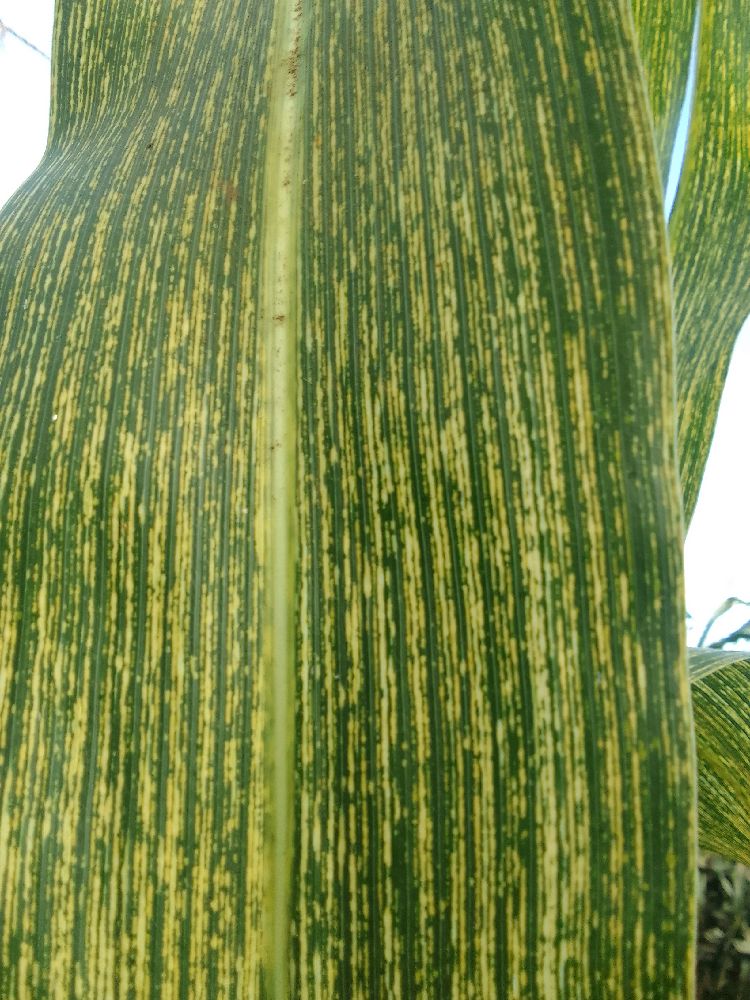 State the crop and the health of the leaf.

maize, maize streak virus
